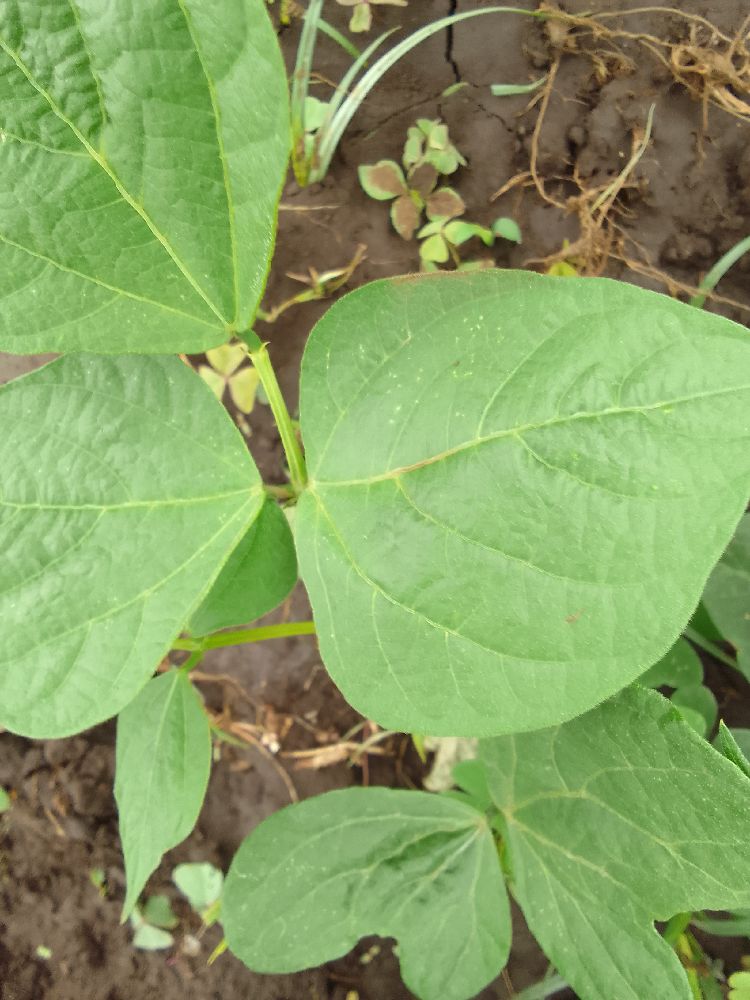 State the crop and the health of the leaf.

common bean, healthy
